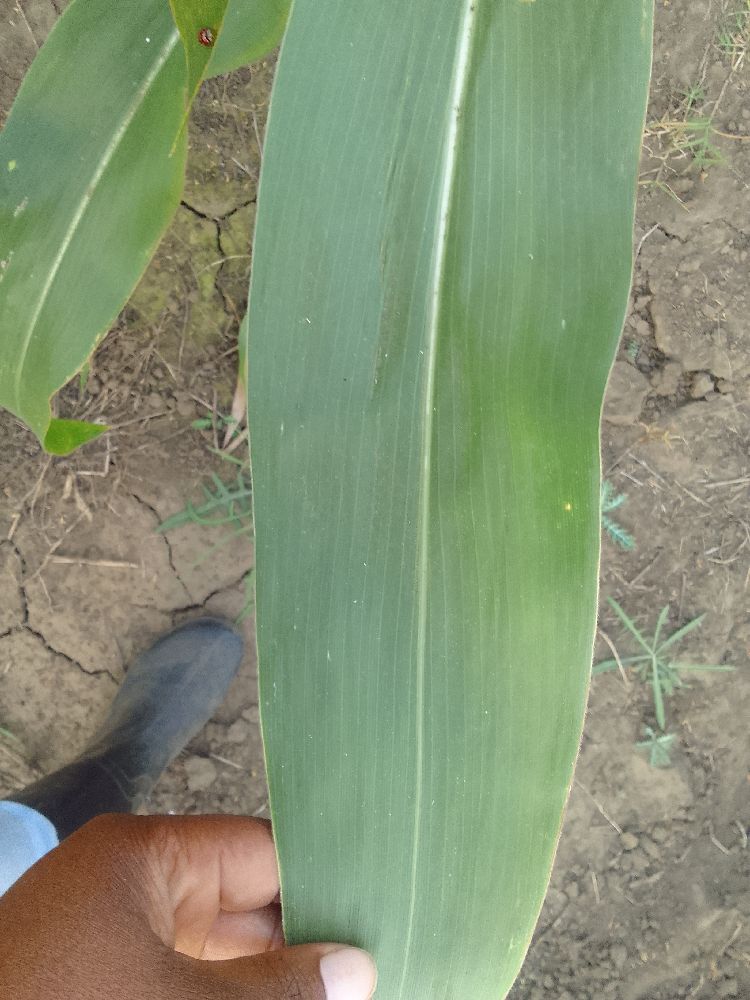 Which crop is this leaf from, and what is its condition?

maize, healthy
